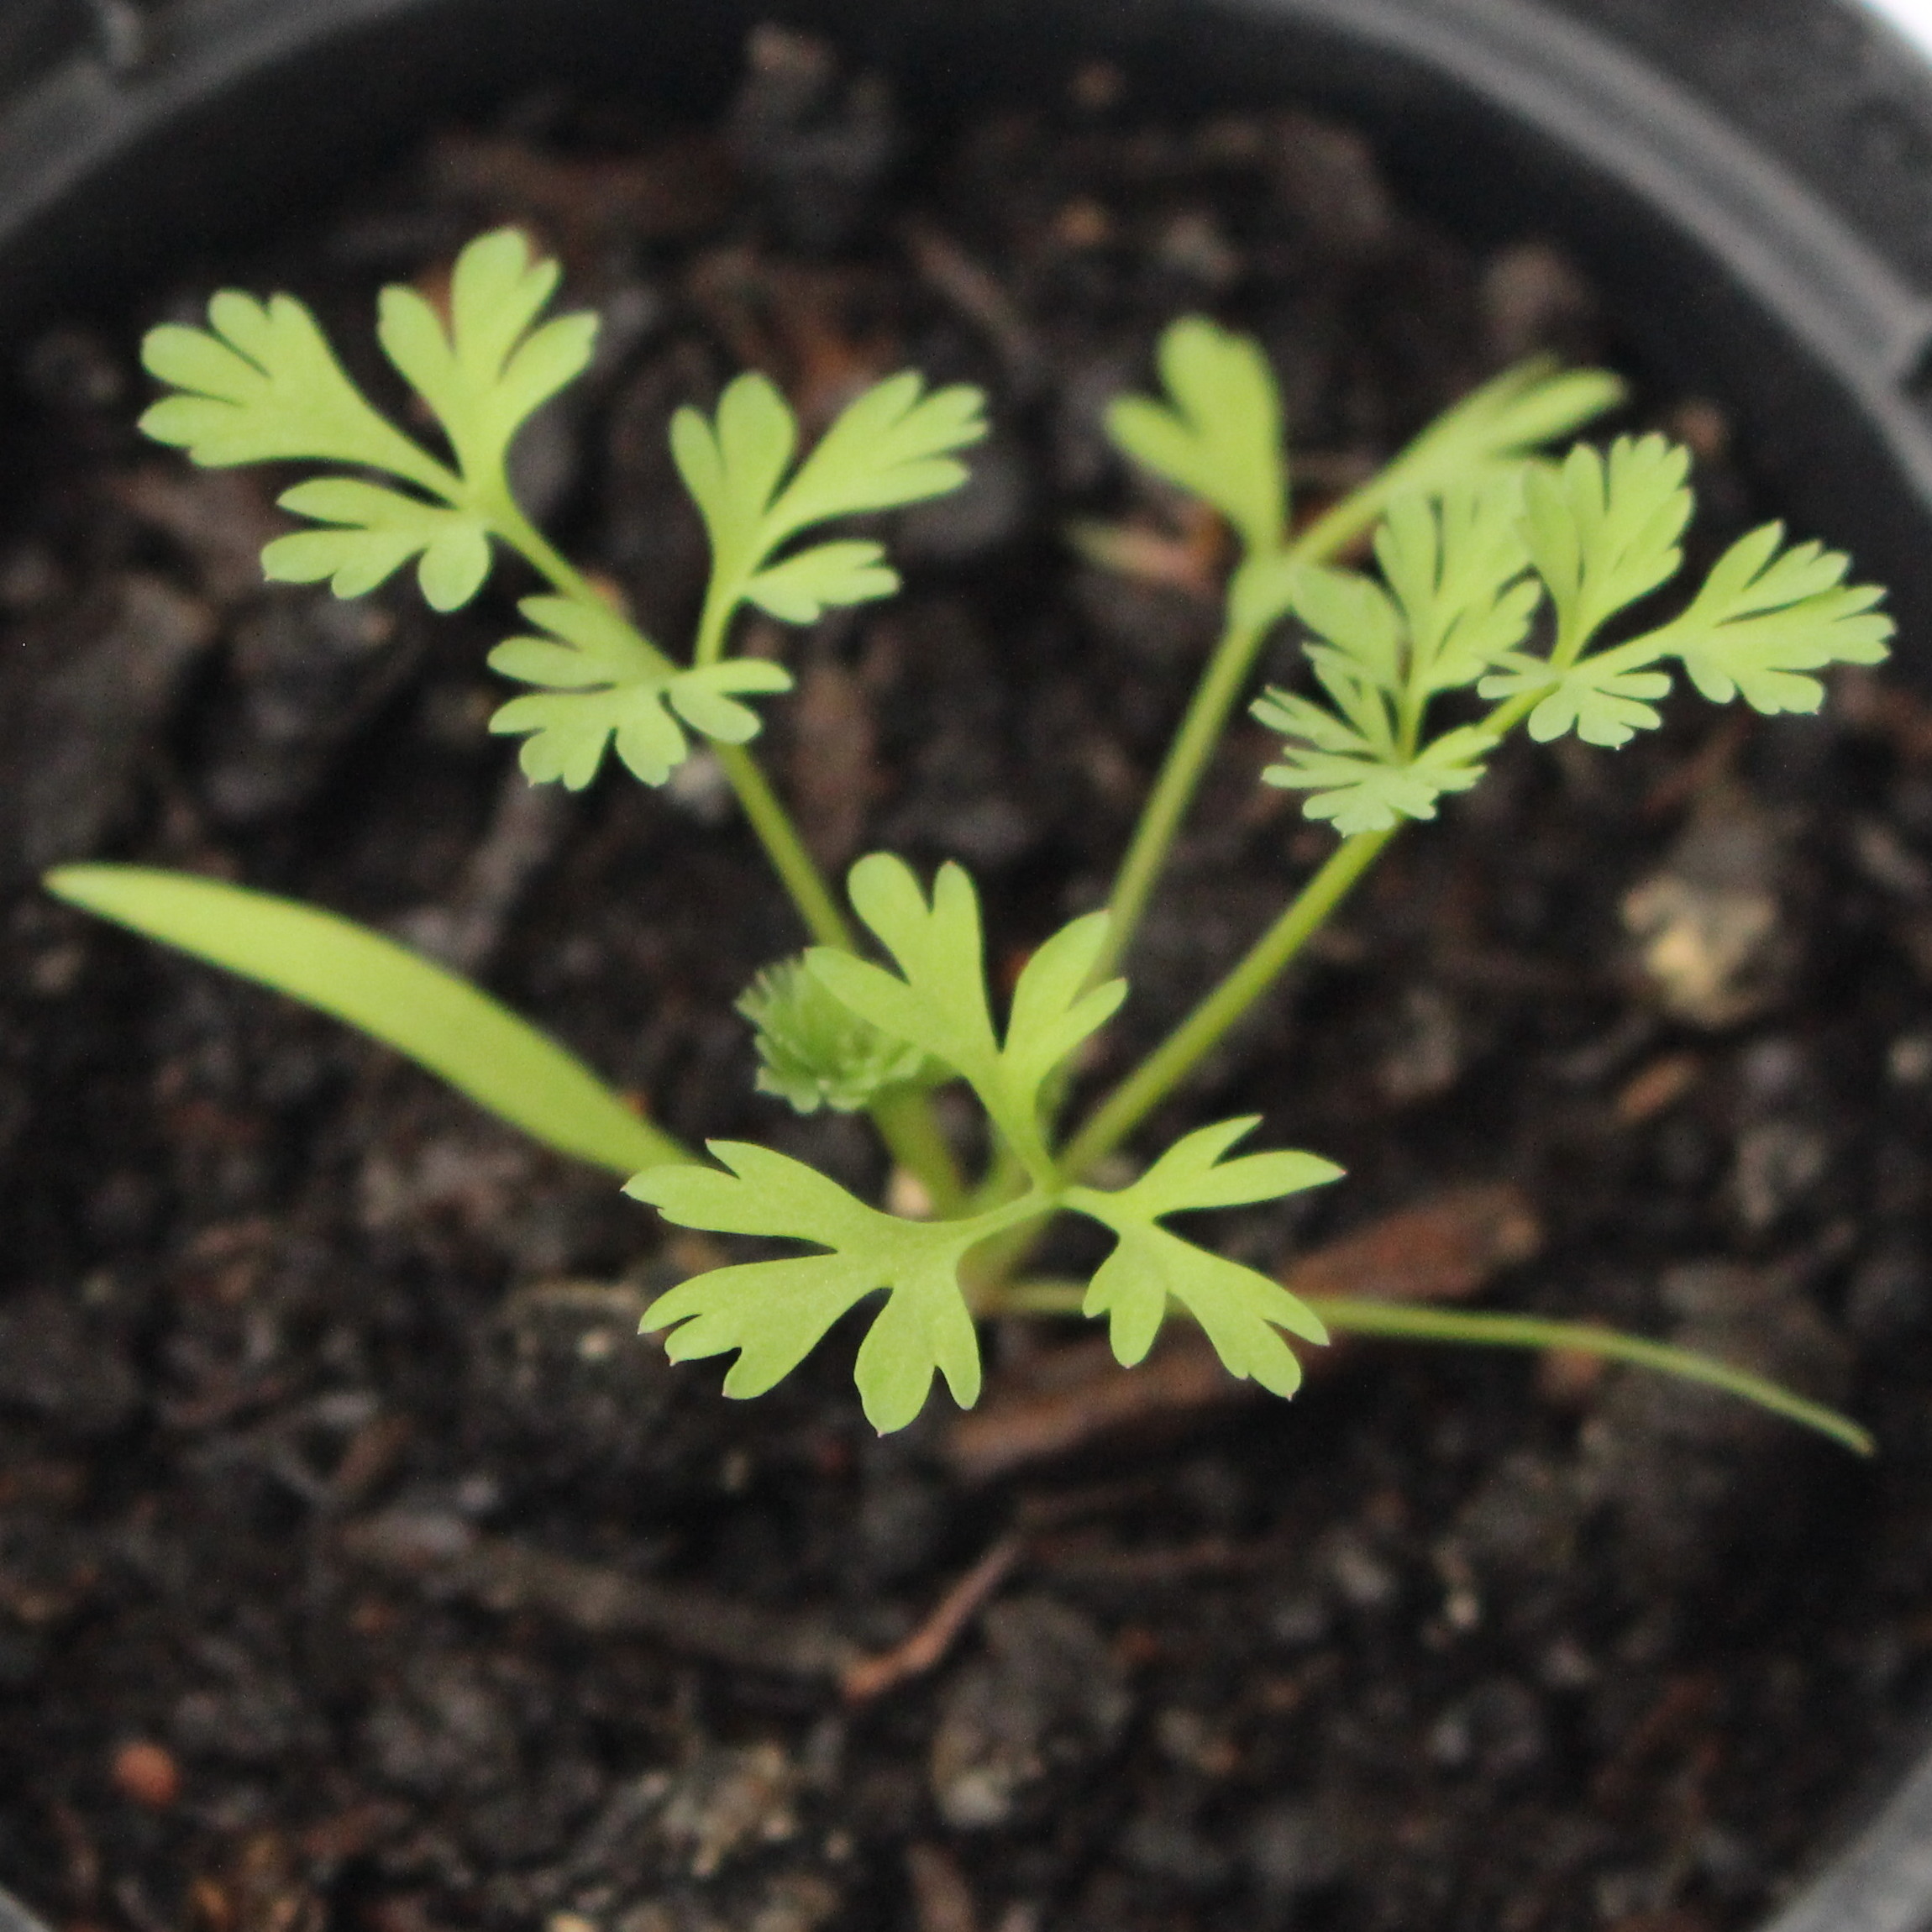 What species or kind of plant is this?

Fumaria officinalis
